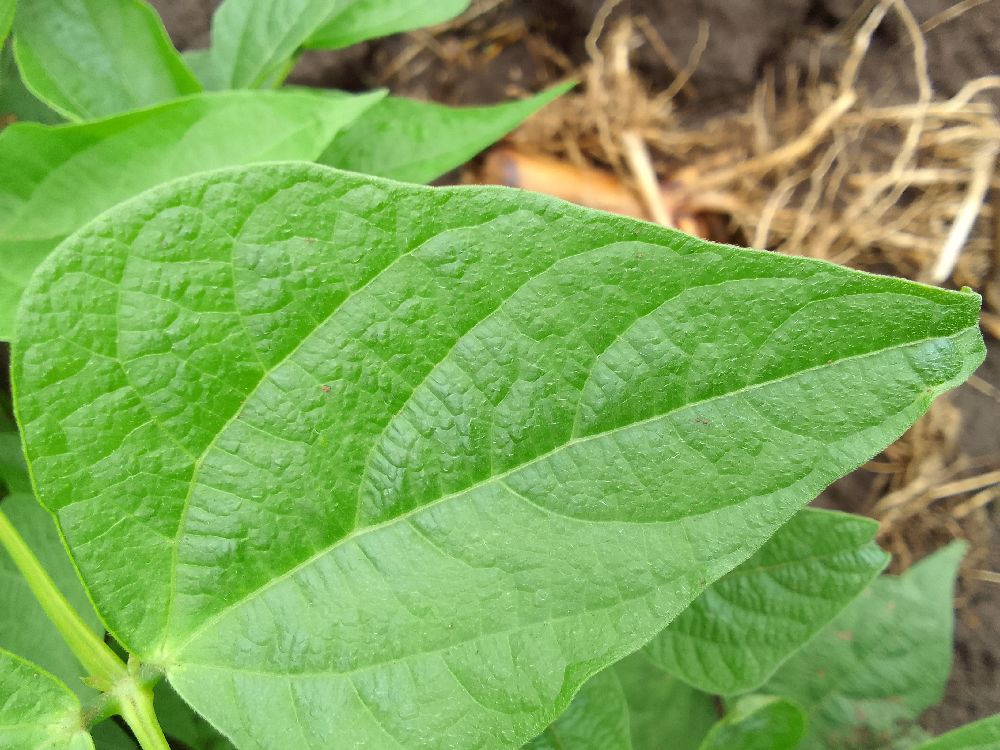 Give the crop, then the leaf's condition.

common bean, healthy
